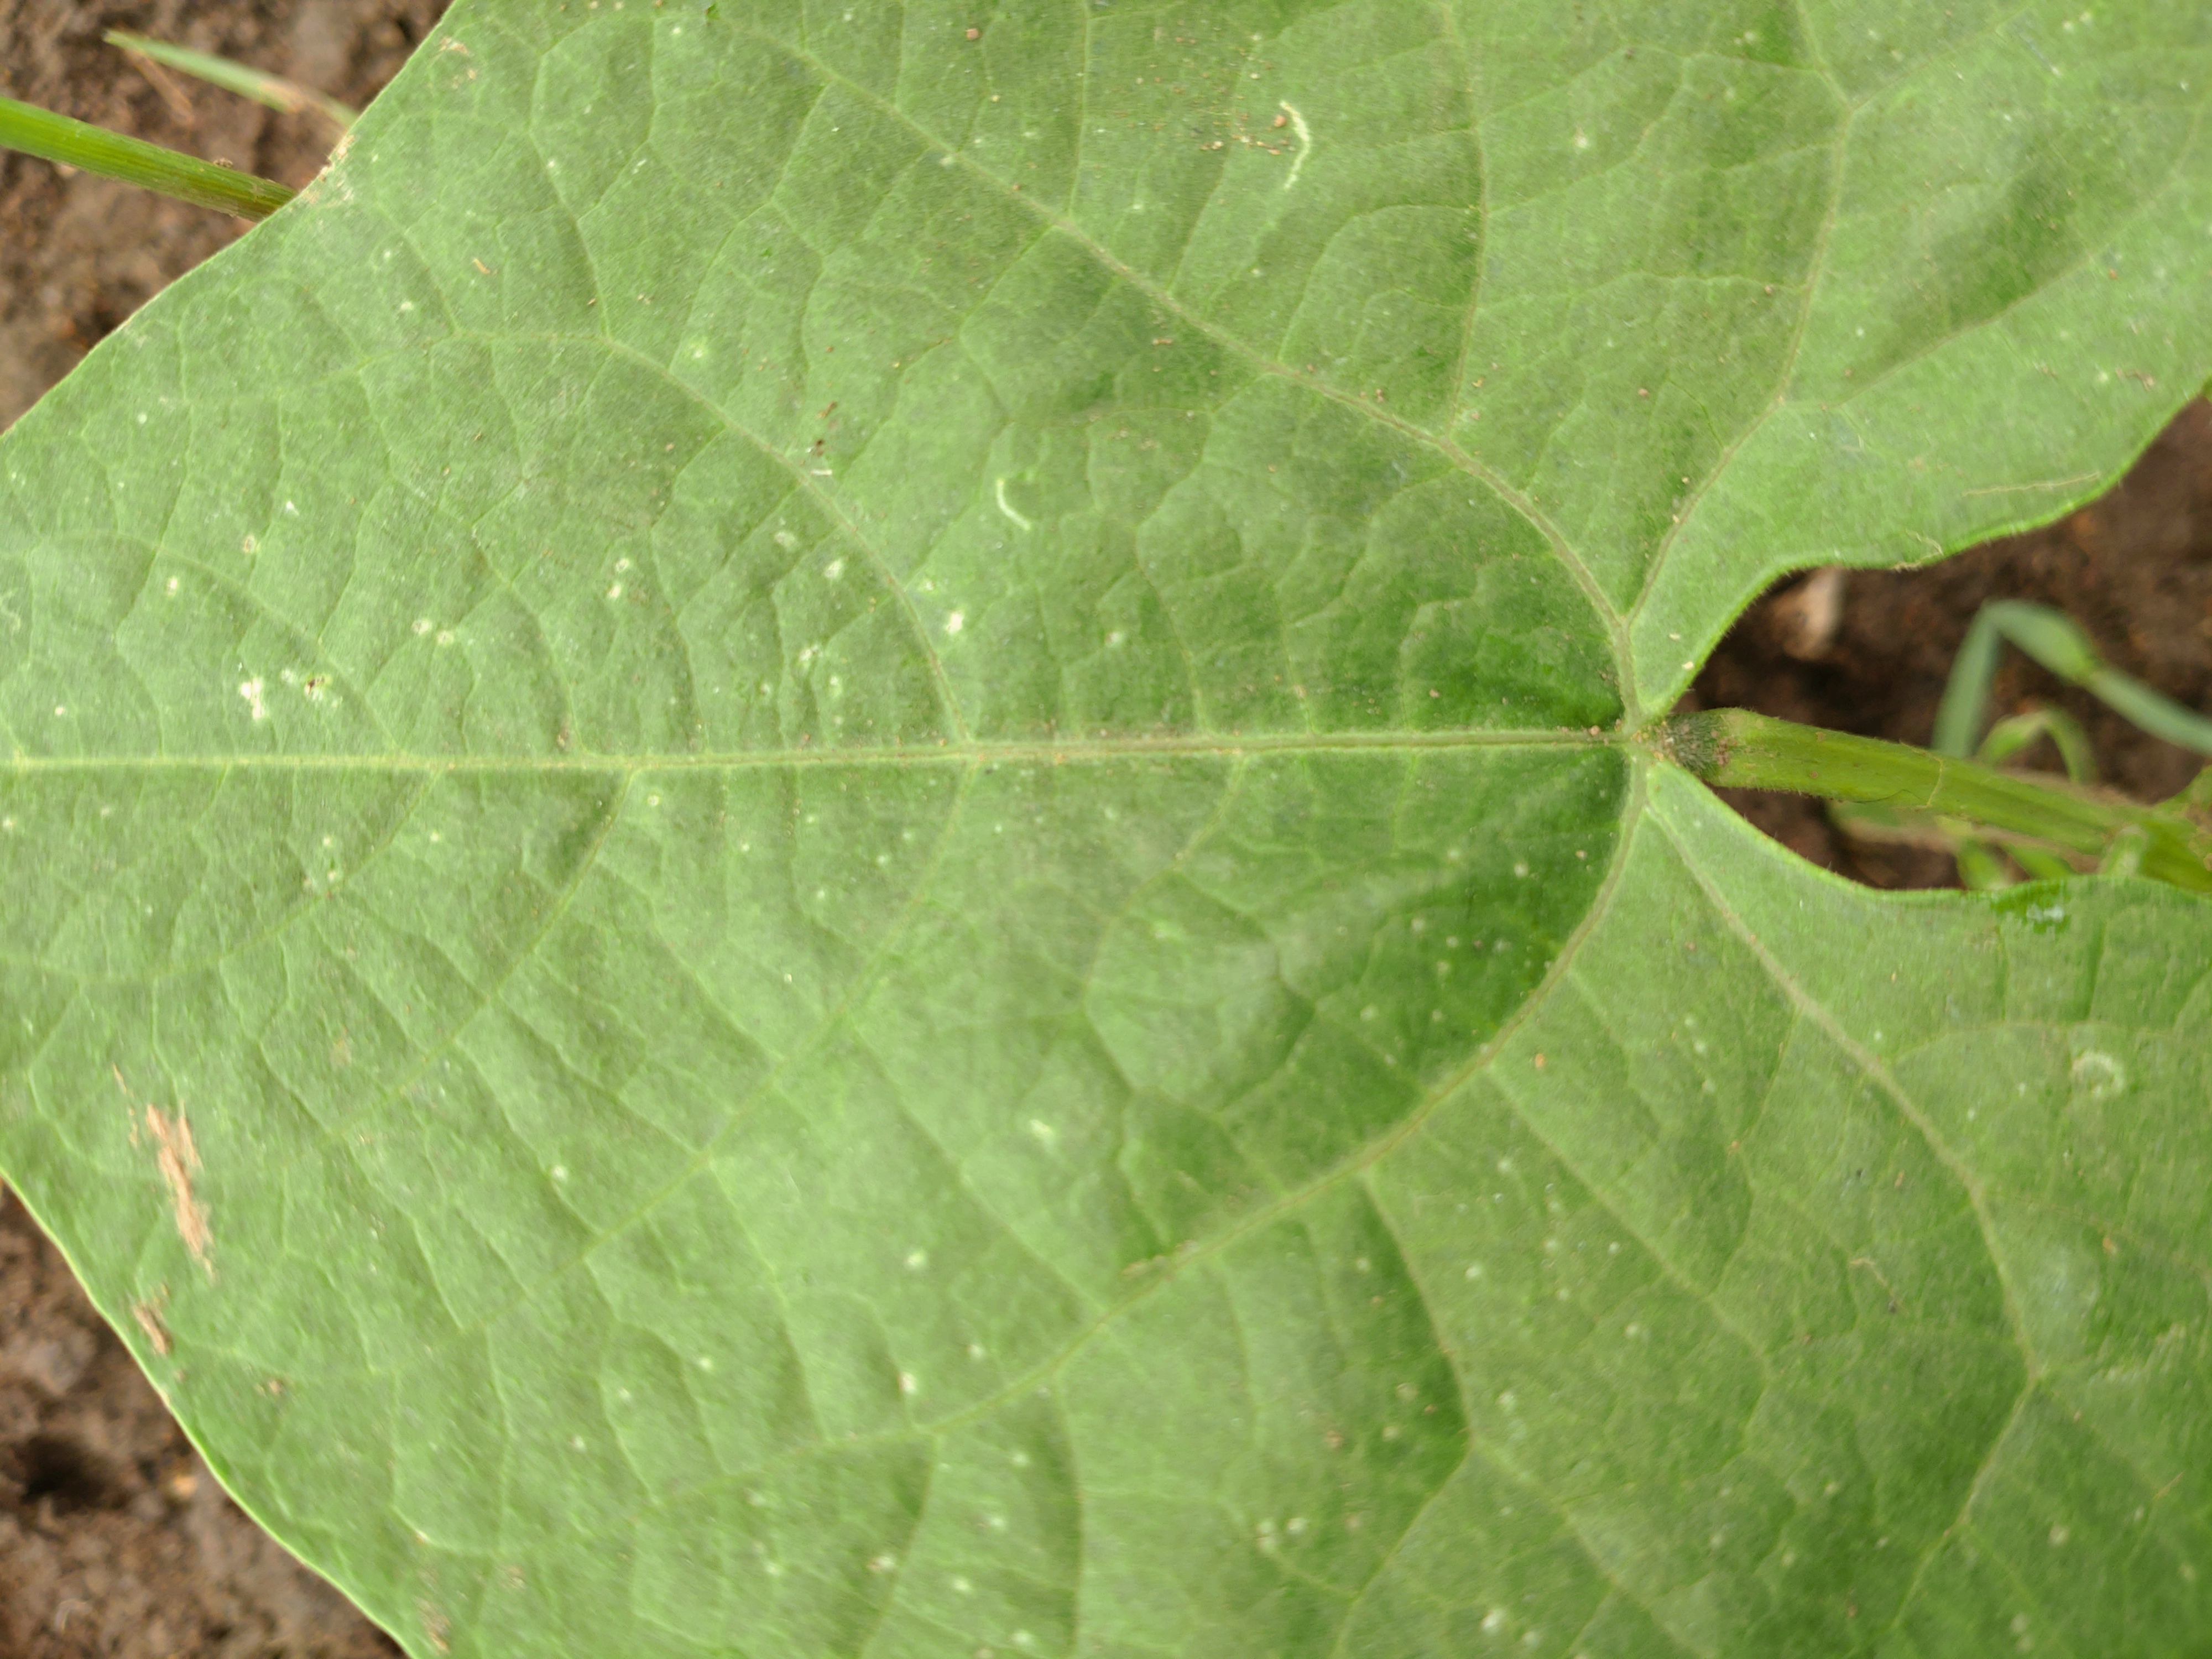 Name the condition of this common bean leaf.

healthy
